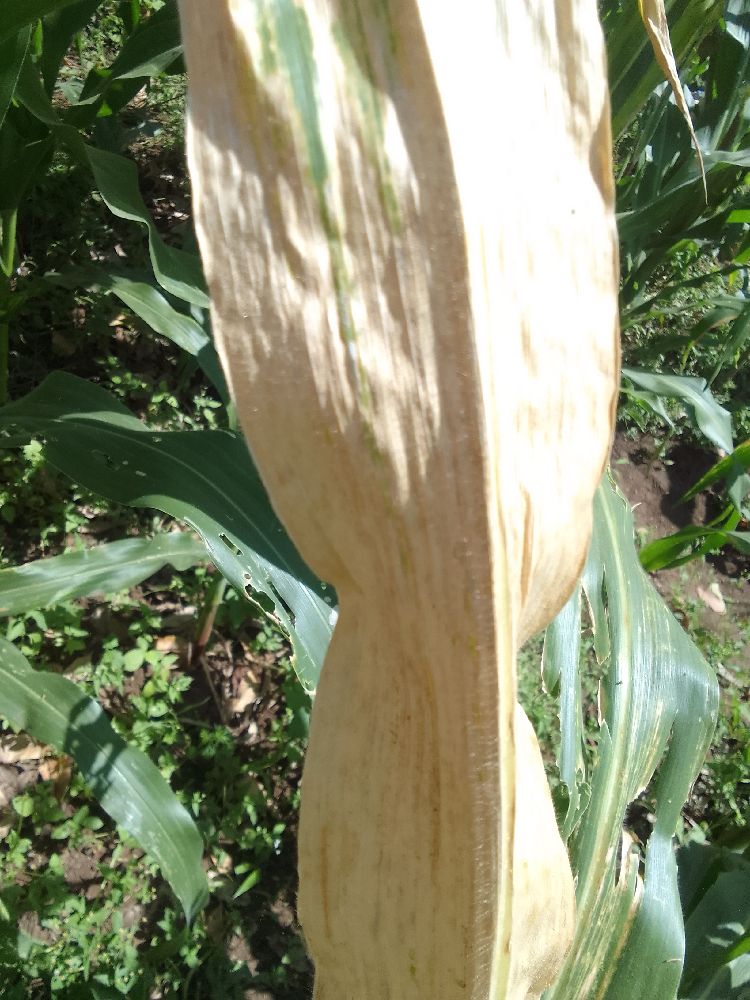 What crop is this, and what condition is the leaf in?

maize, maize lethal necrosis
